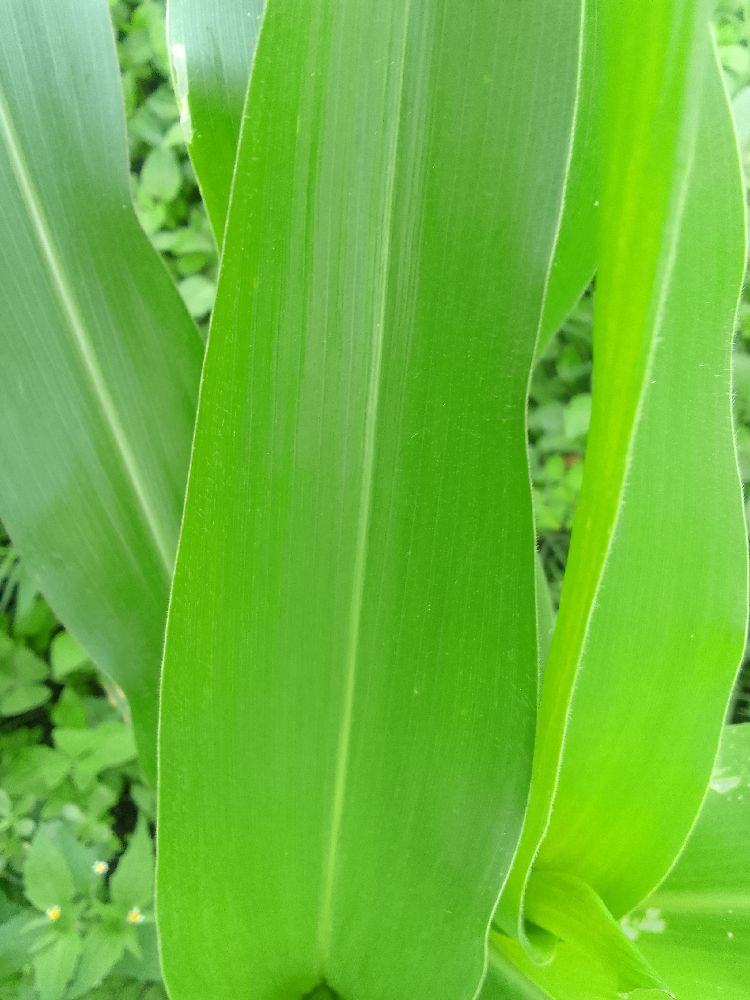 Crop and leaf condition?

maize, healthy
